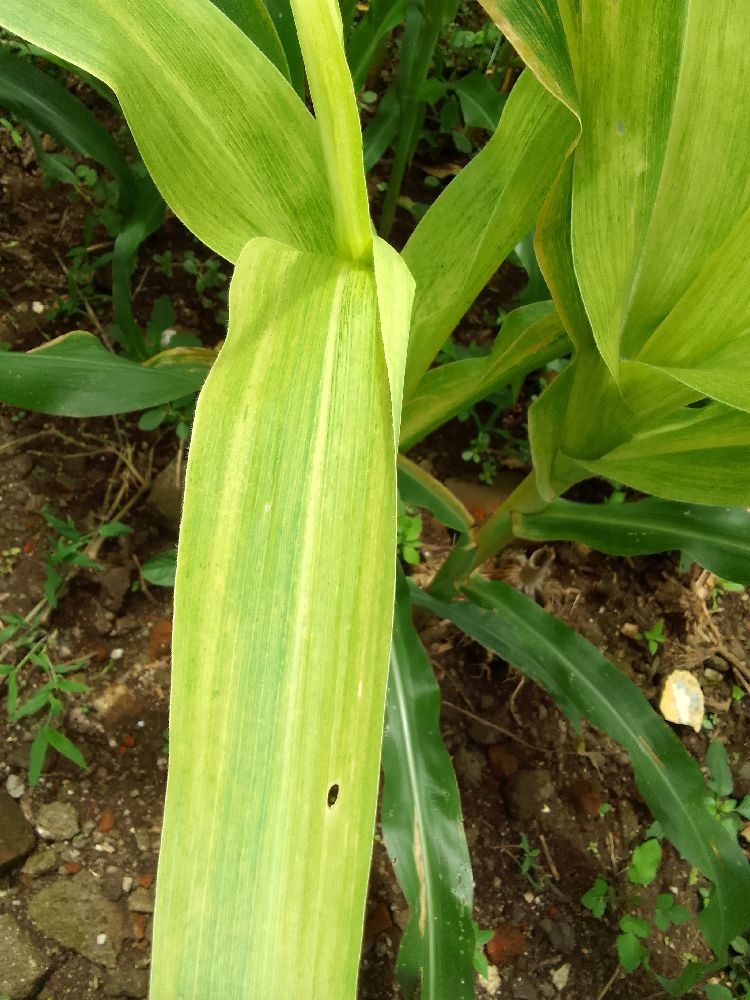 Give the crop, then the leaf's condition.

maize, maize lethal necrosis
